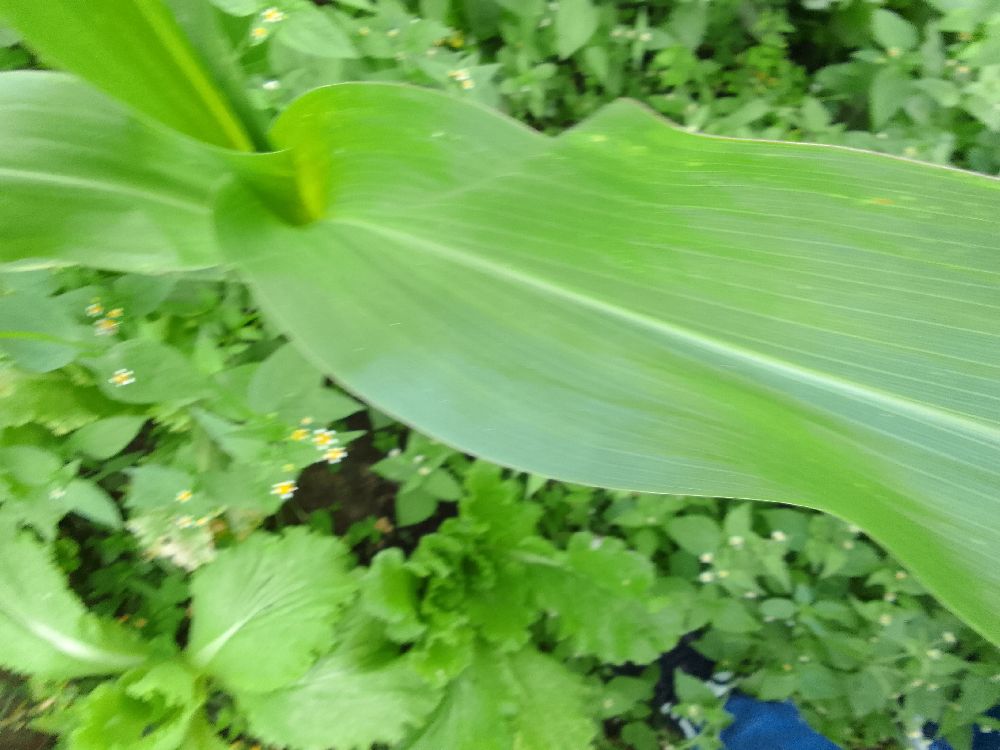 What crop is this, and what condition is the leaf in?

maize, healthy
